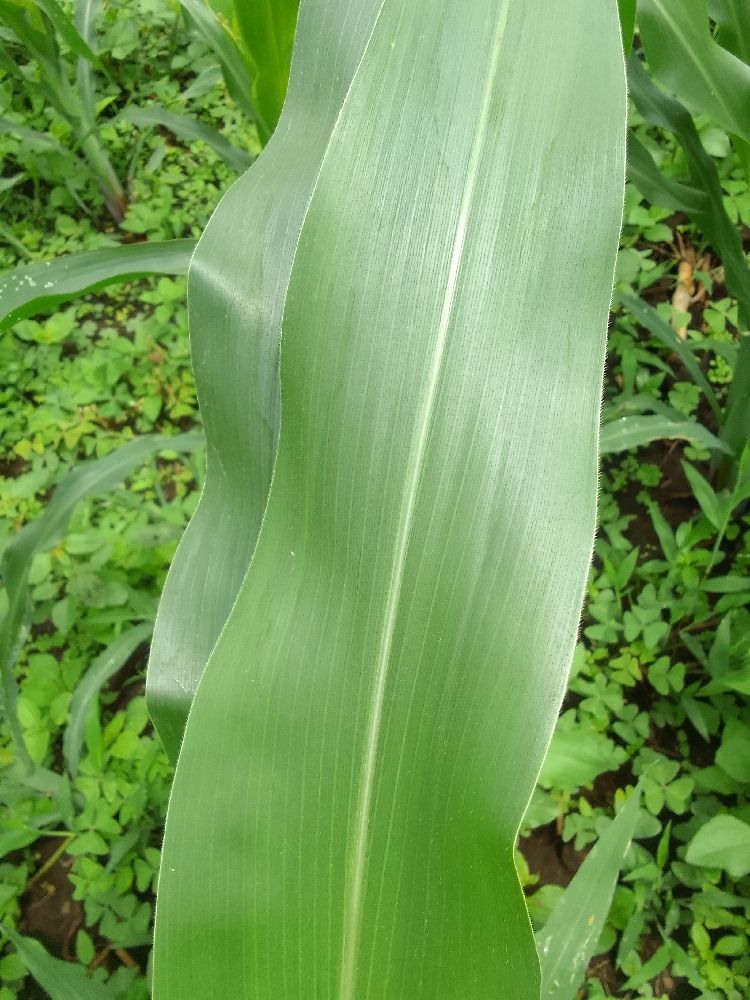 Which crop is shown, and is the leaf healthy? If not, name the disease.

maize, healthy
